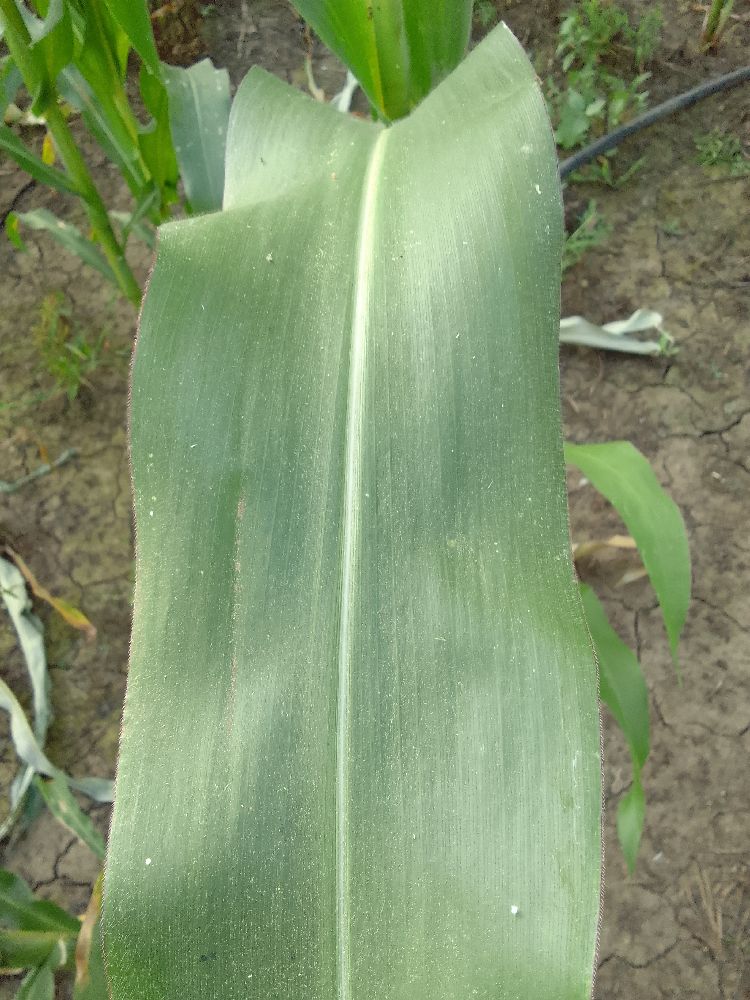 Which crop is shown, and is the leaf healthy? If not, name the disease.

maize, healthy
